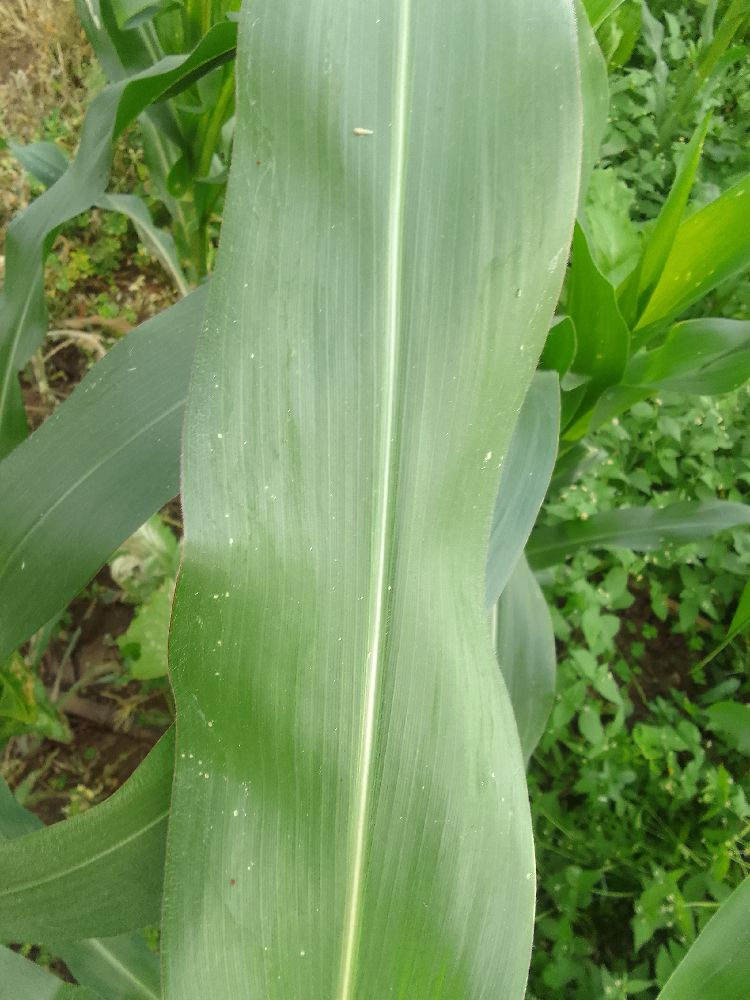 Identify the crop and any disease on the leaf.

maize, healthy
